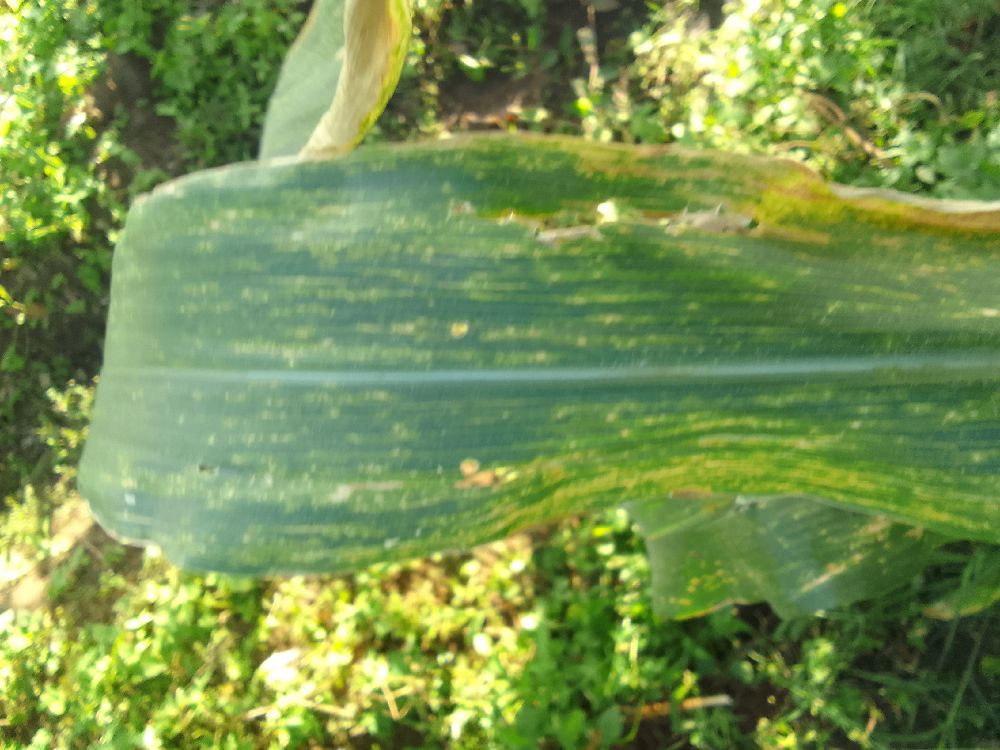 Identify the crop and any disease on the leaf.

maize, maize lethal necrosis
